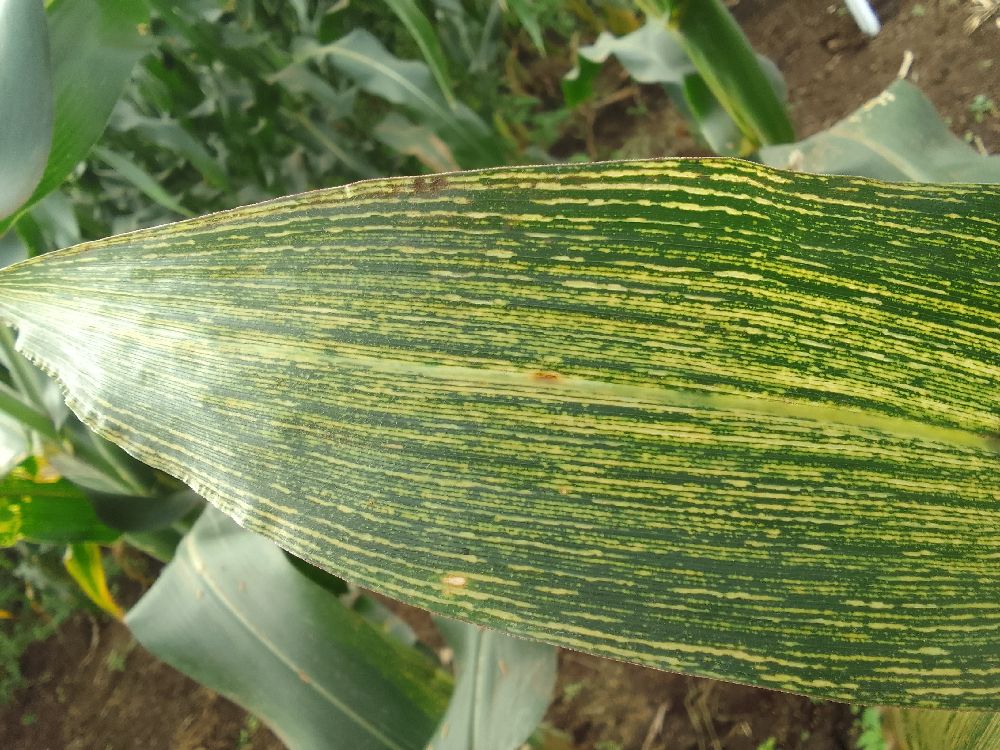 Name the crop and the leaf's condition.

maize, maize streak virus
